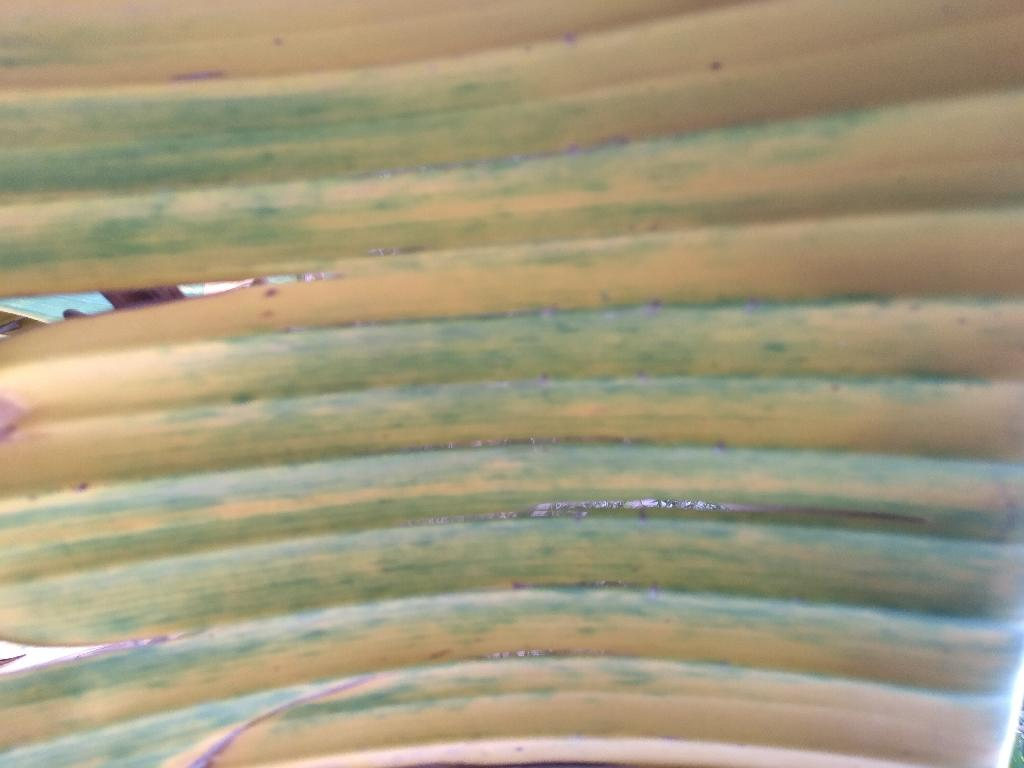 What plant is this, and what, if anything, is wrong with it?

banana, fusarium wilt race 1
